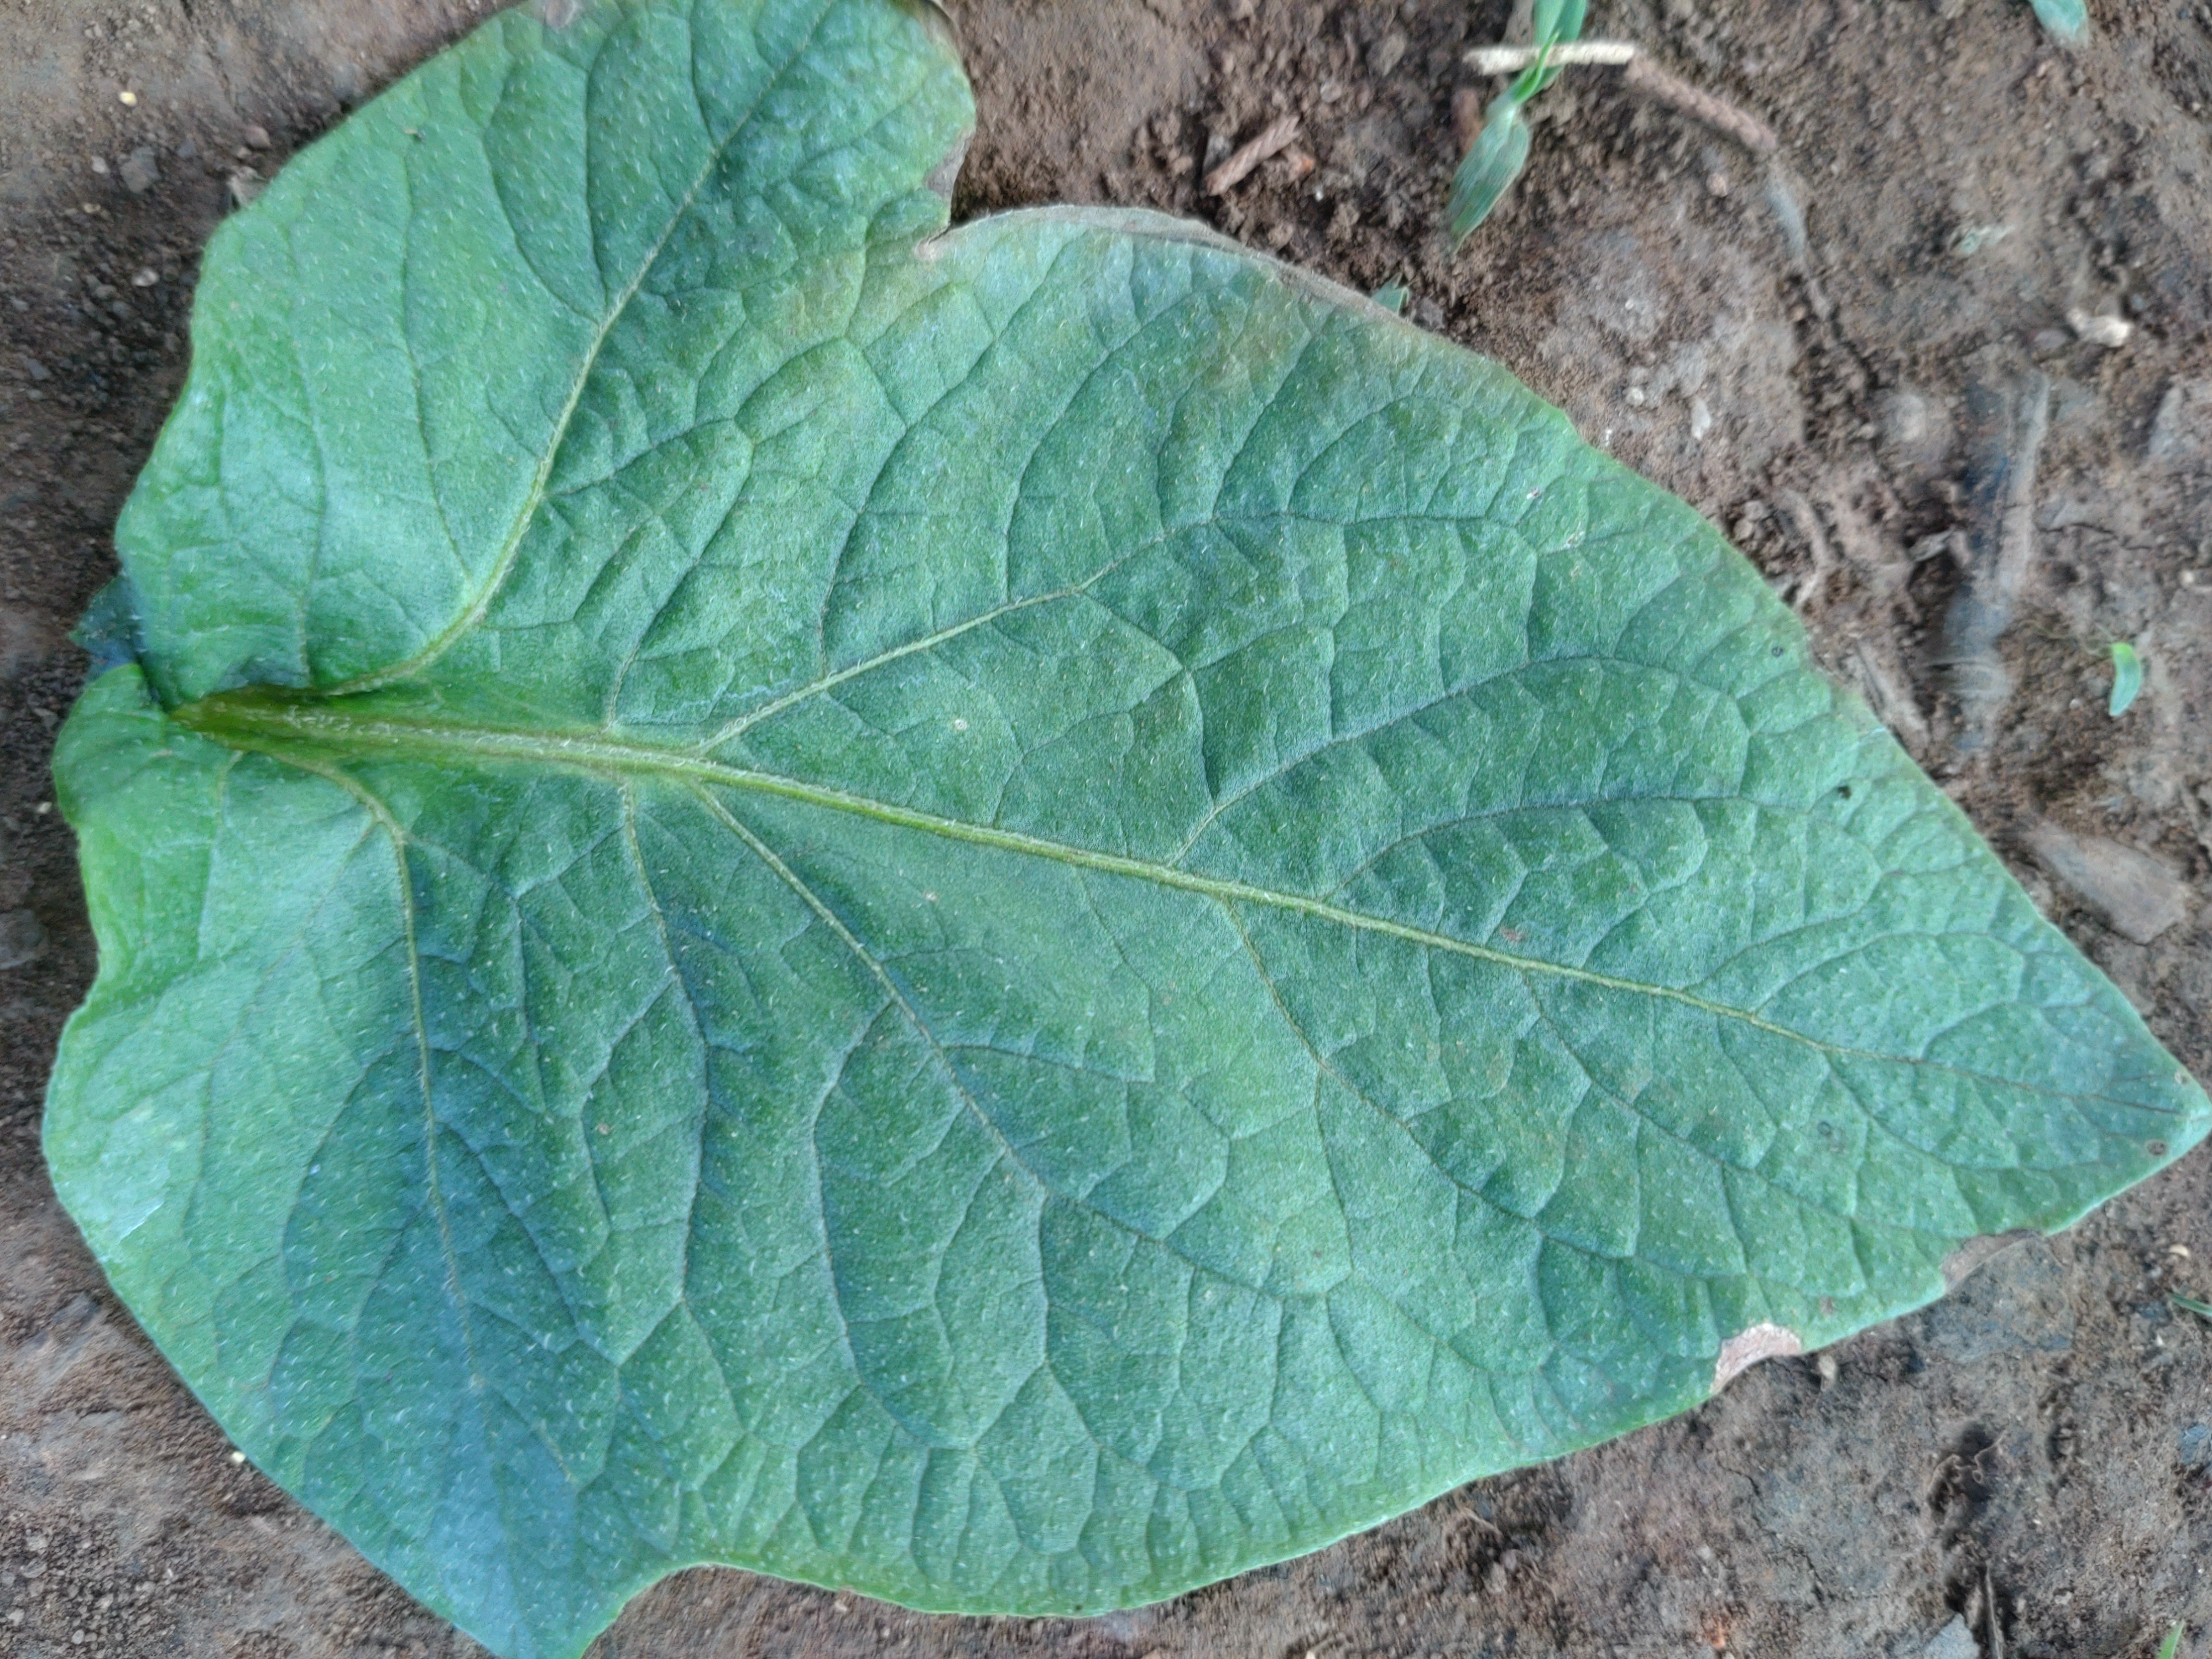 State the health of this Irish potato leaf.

early blight
